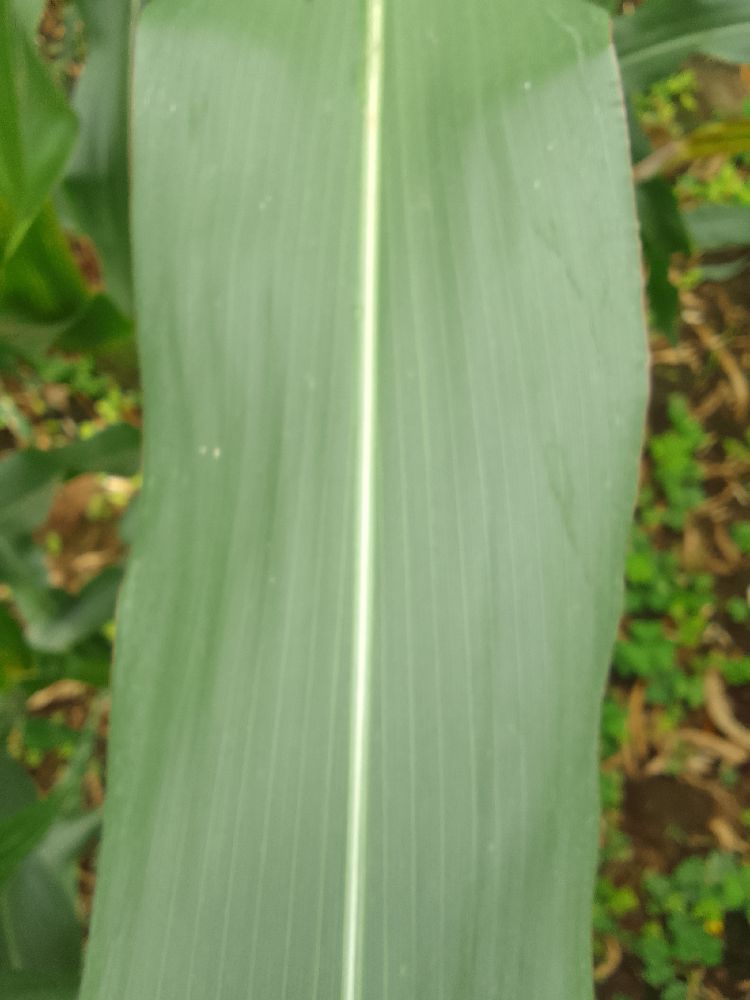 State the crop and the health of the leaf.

maize, healthy
